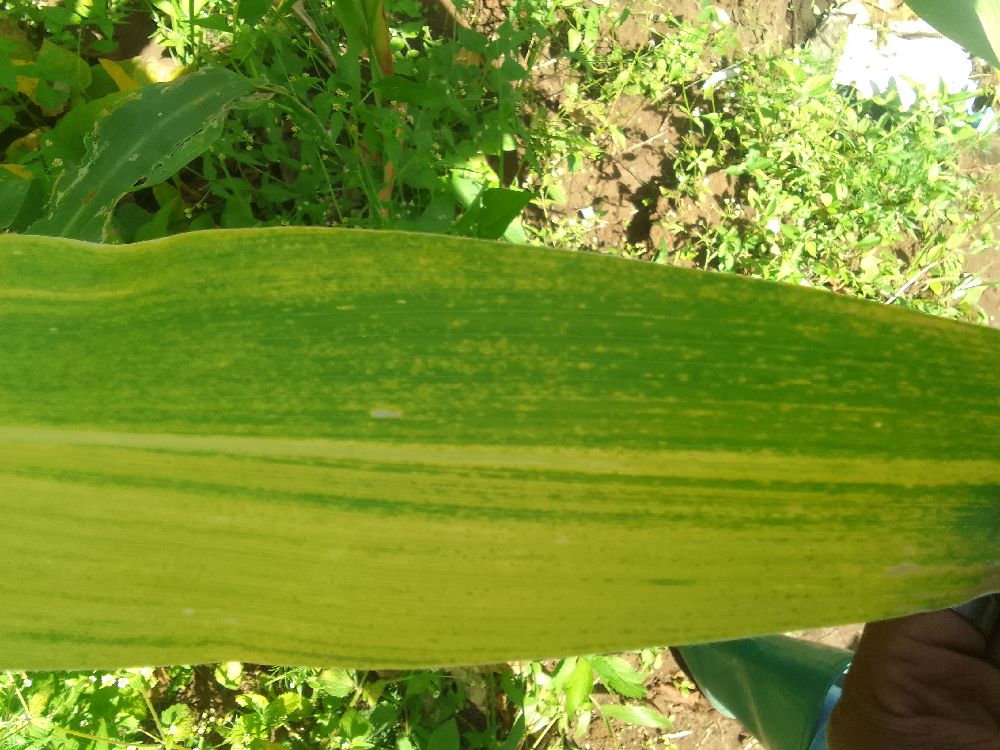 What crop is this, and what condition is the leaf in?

maize, maize lethal necrosis
